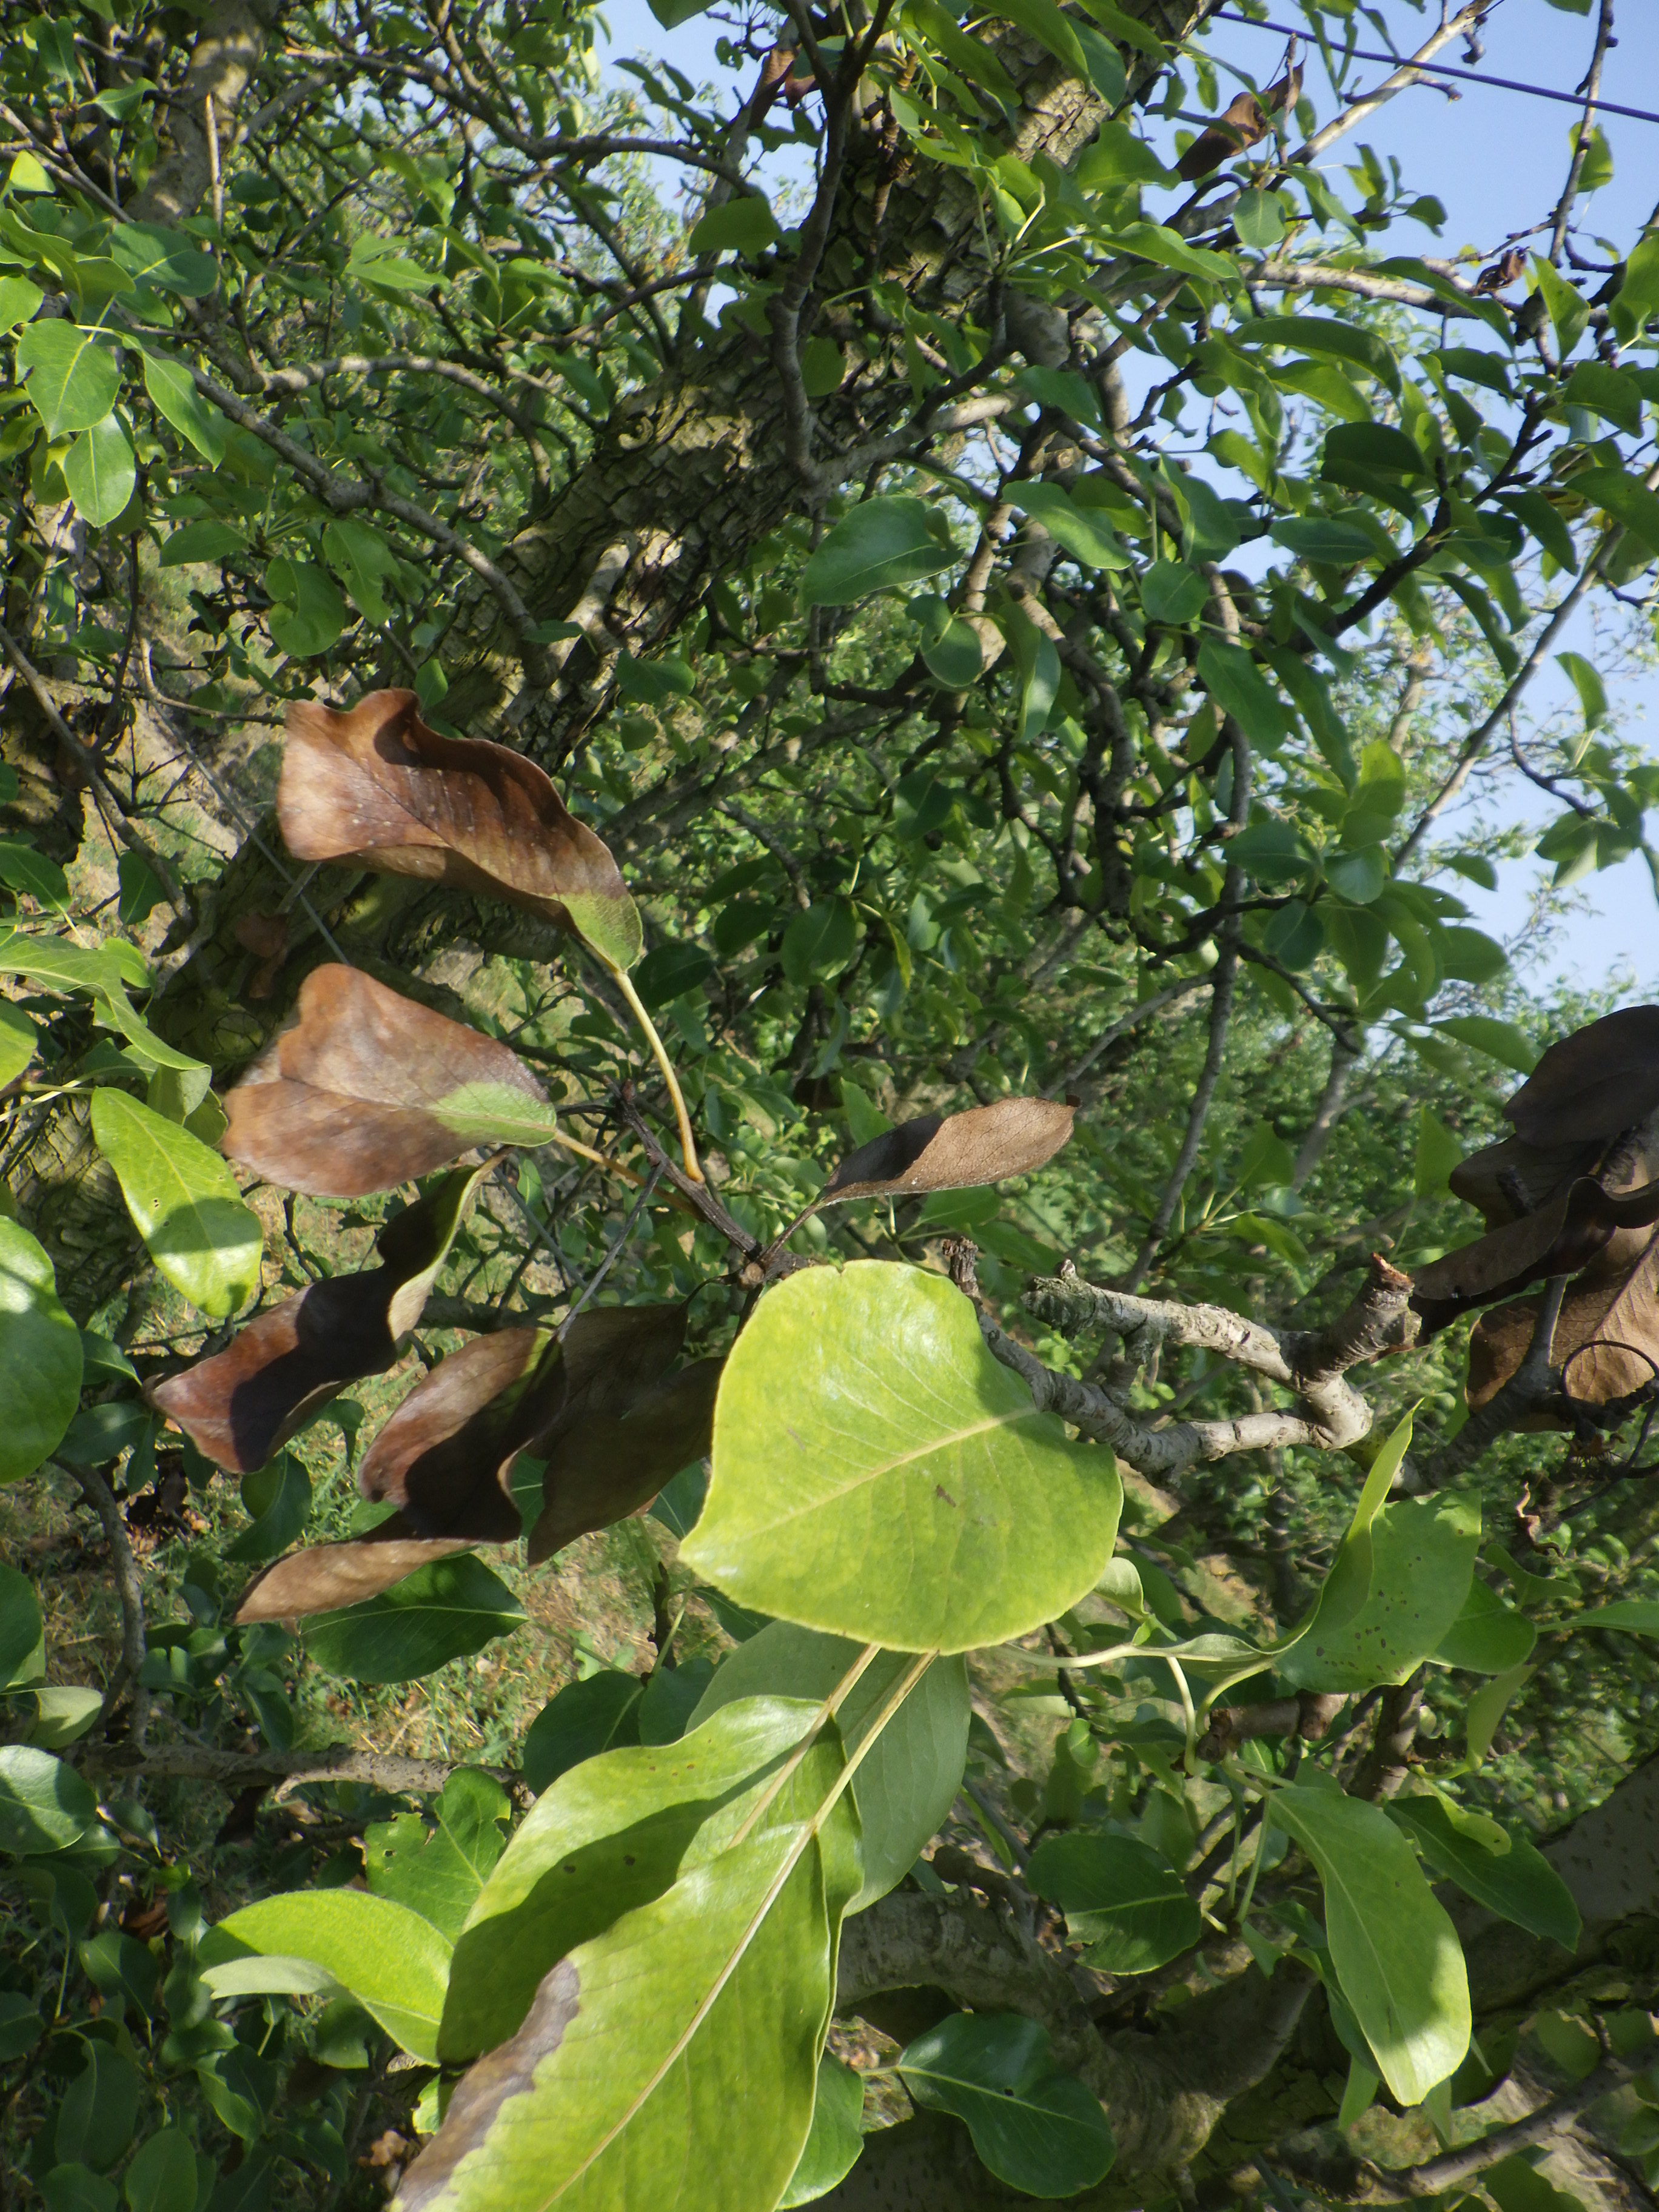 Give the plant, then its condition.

pear, fire blight
